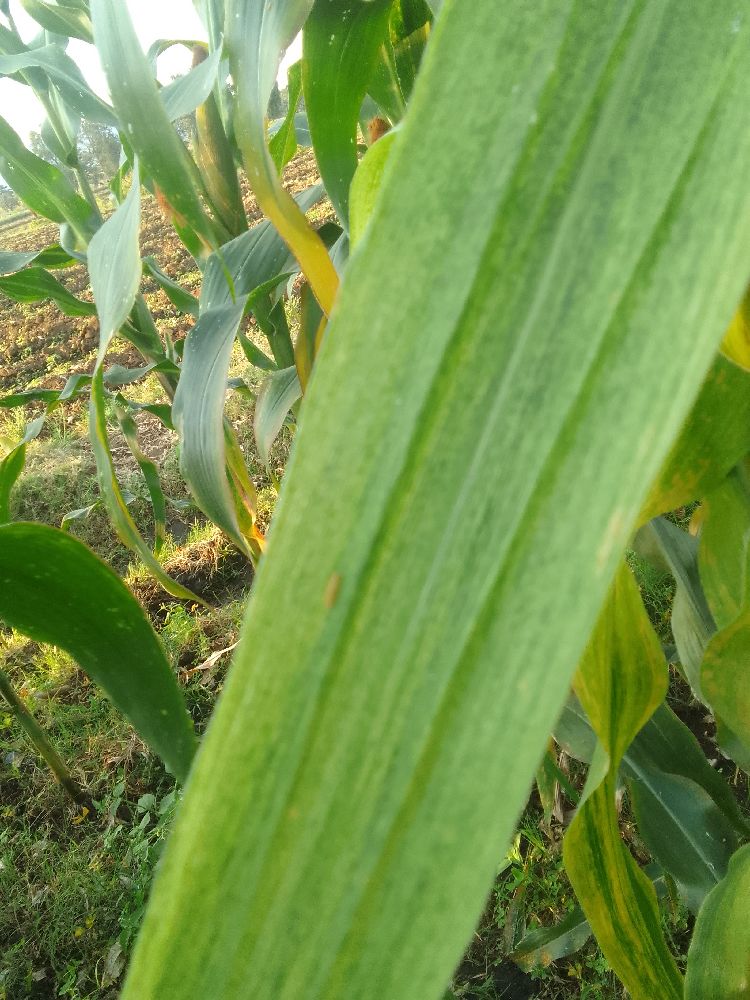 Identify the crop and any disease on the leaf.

maize, maize lethal necrosis
